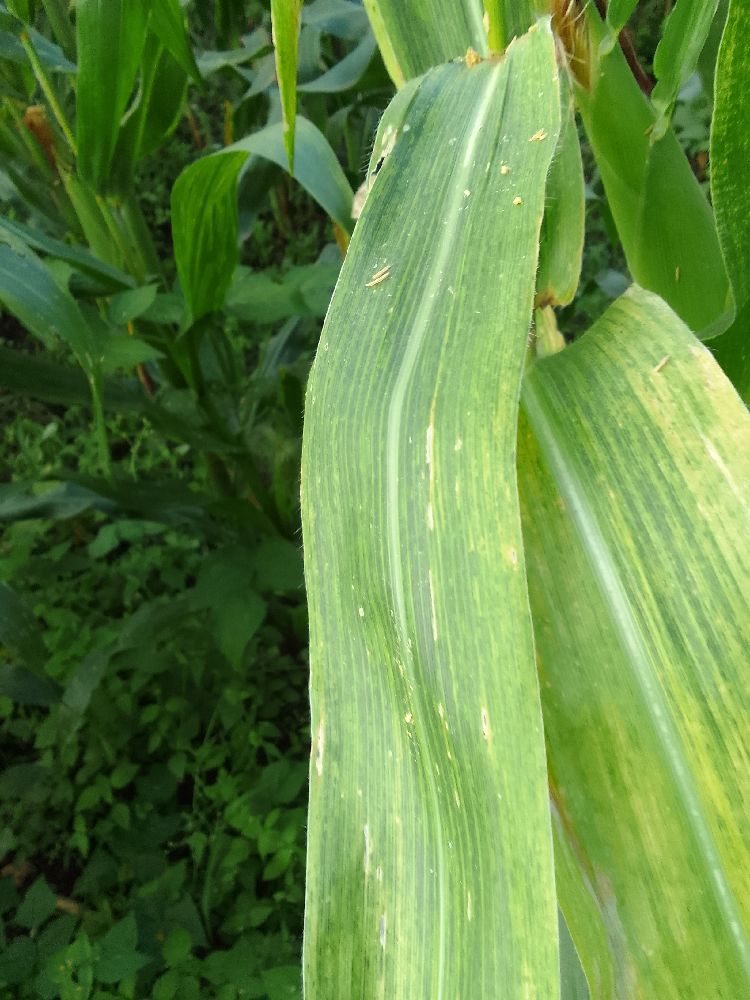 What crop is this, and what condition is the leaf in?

maize, maize lethal necrosis
